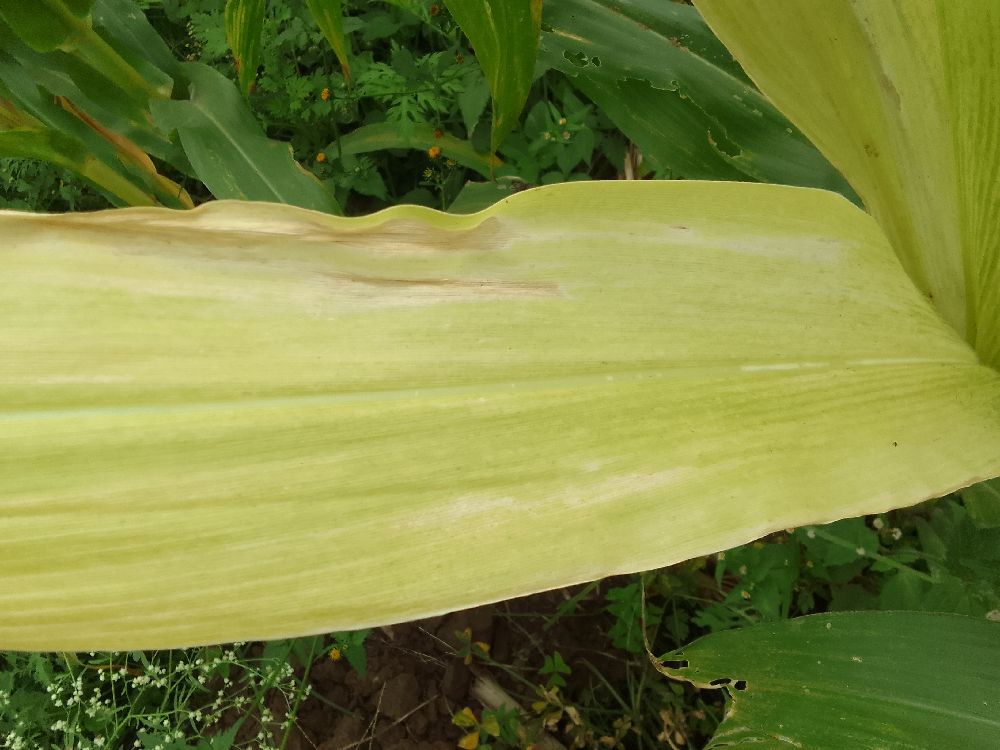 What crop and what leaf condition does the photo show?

maize, maize lethal necrosis
